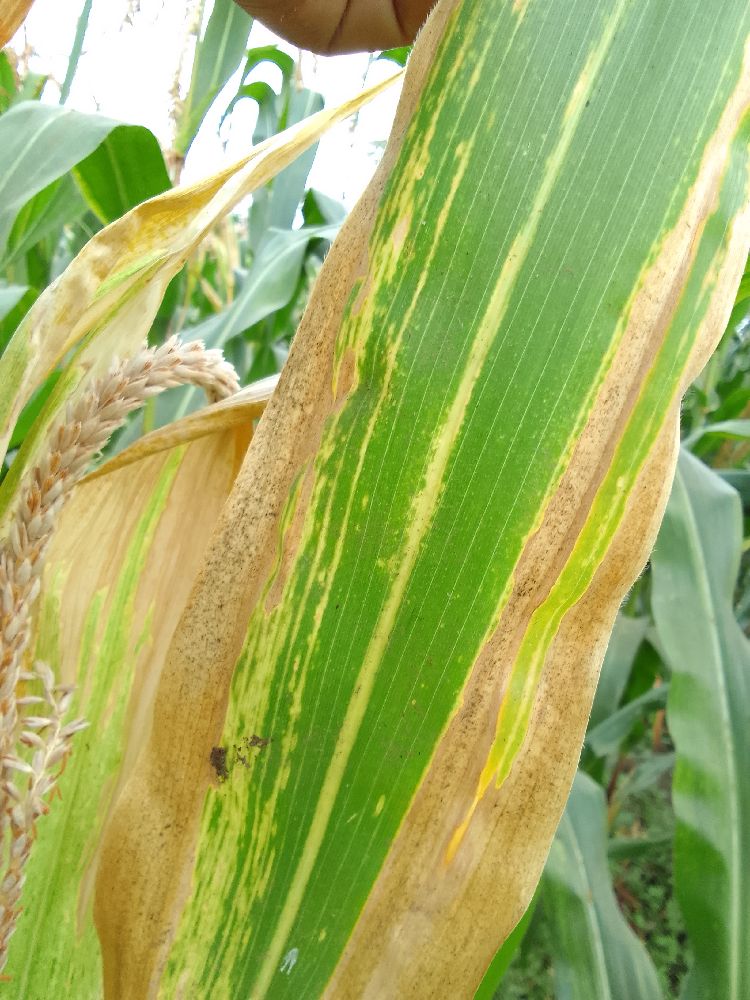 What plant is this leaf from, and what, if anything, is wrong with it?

maize, maize lethal necrosis
